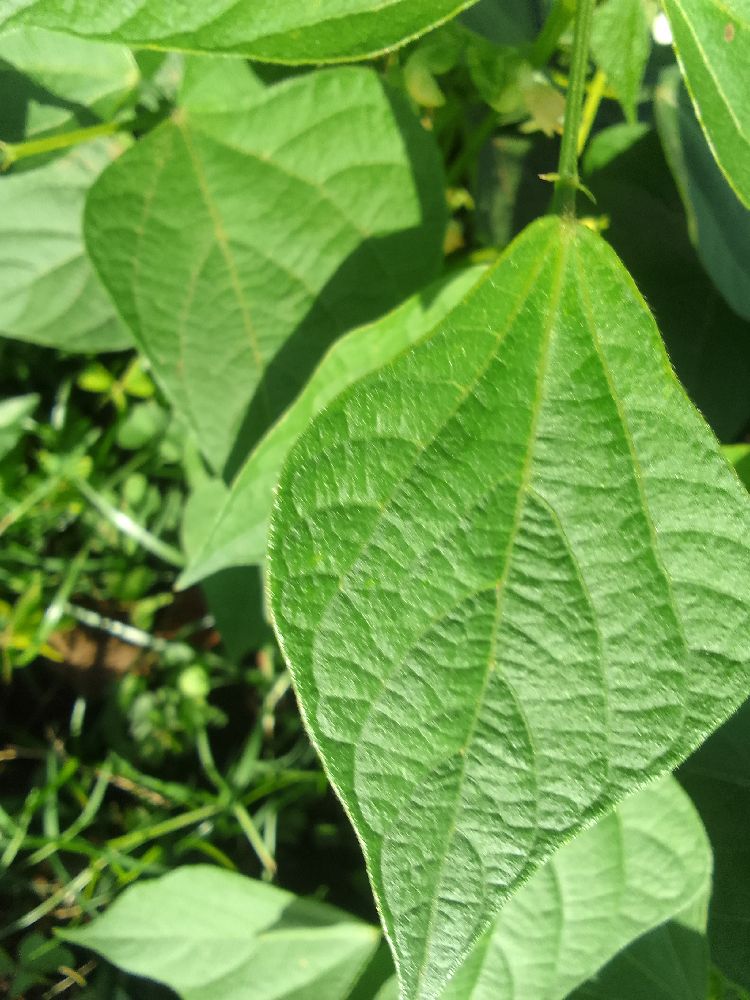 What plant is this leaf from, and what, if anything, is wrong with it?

common bean, healthy
